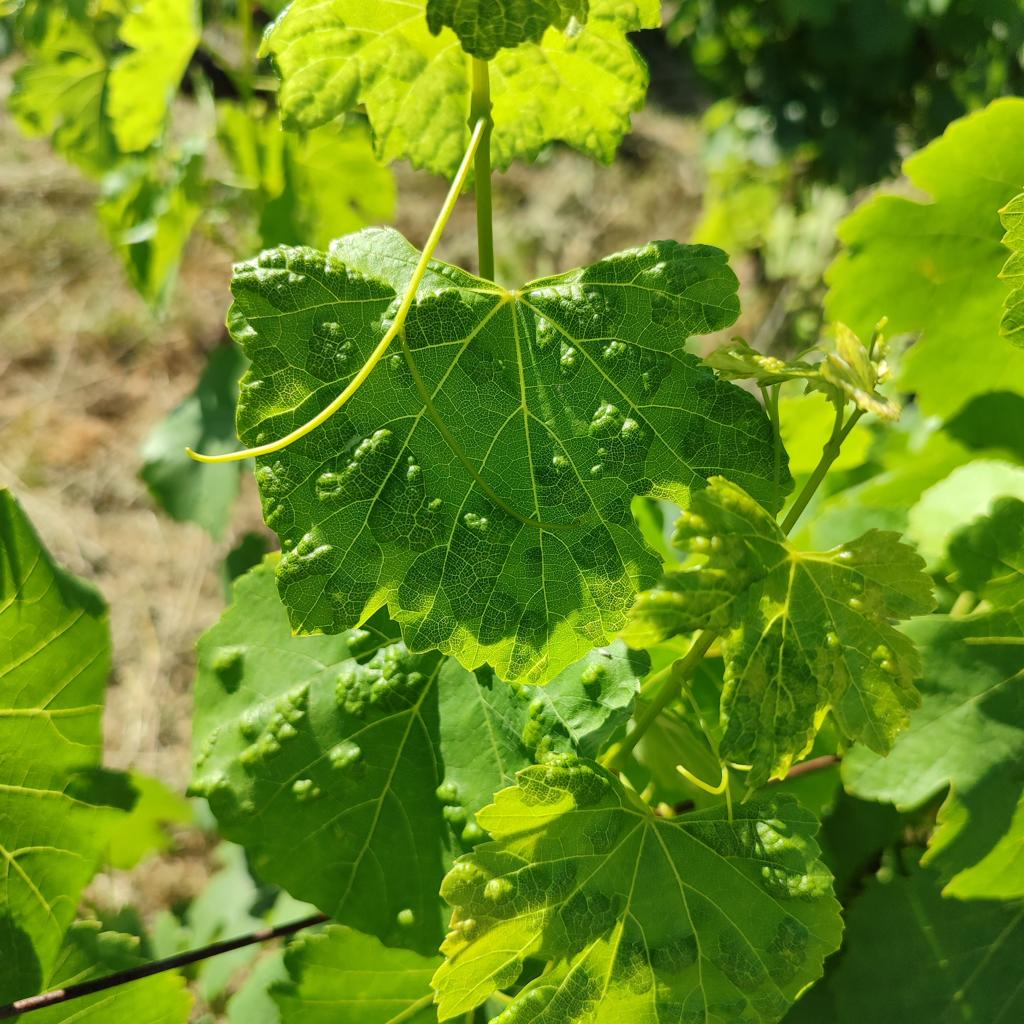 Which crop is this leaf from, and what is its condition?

grapevine, erineum mite
